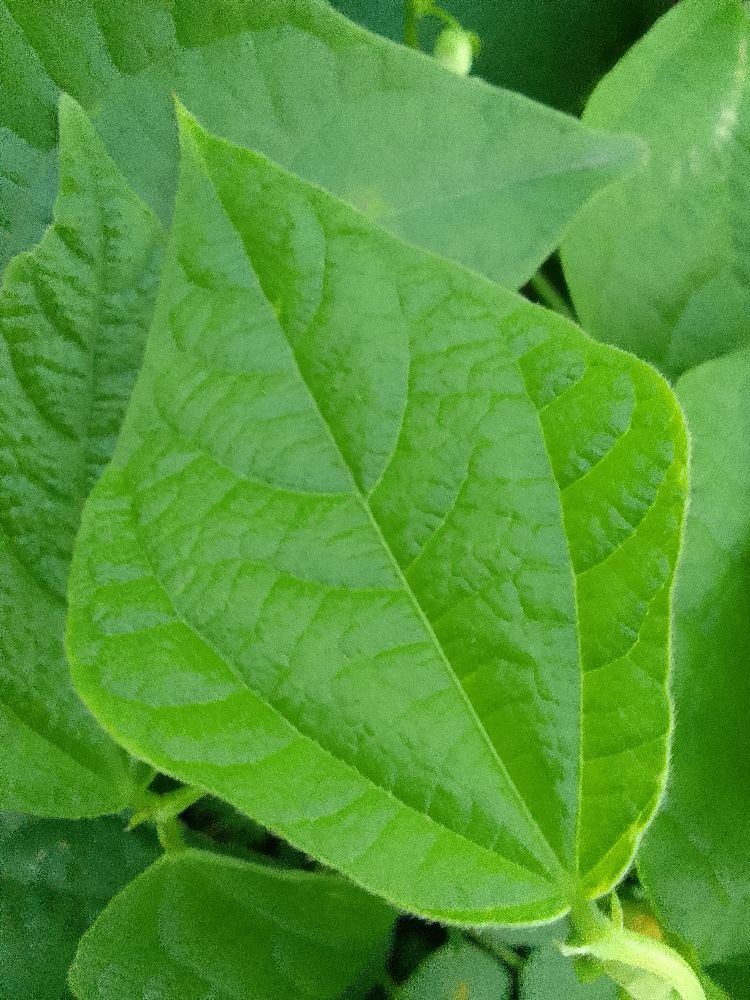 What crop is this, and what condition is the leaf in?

common bean, healthy
